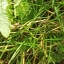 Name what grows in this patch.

structured weed
